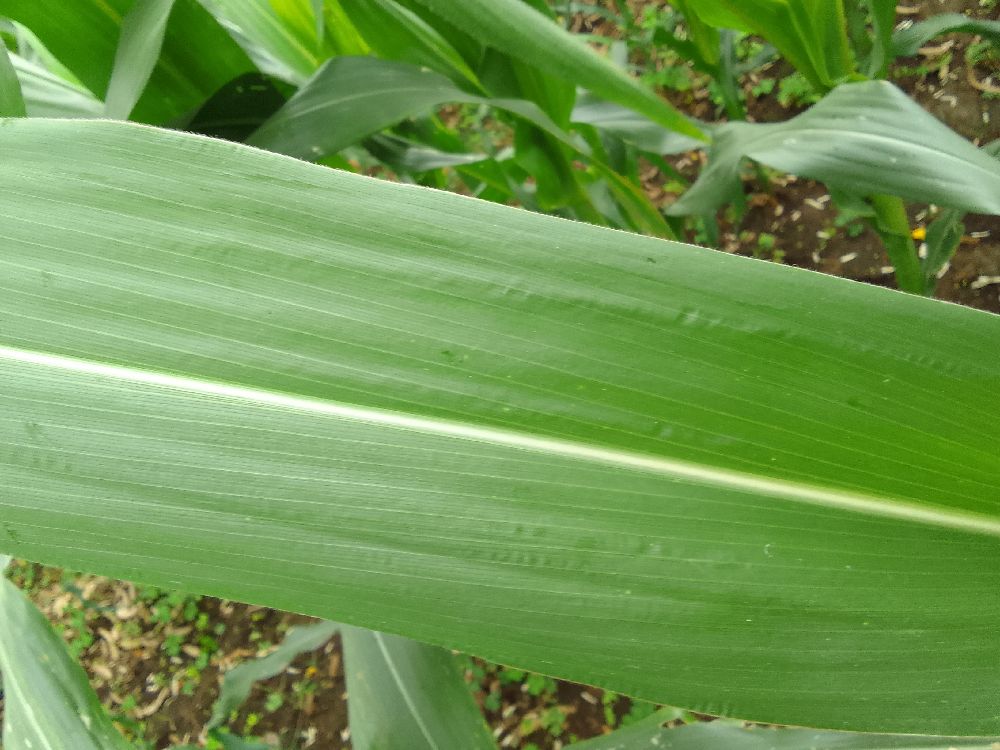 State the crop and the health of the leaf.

maize, healthy
